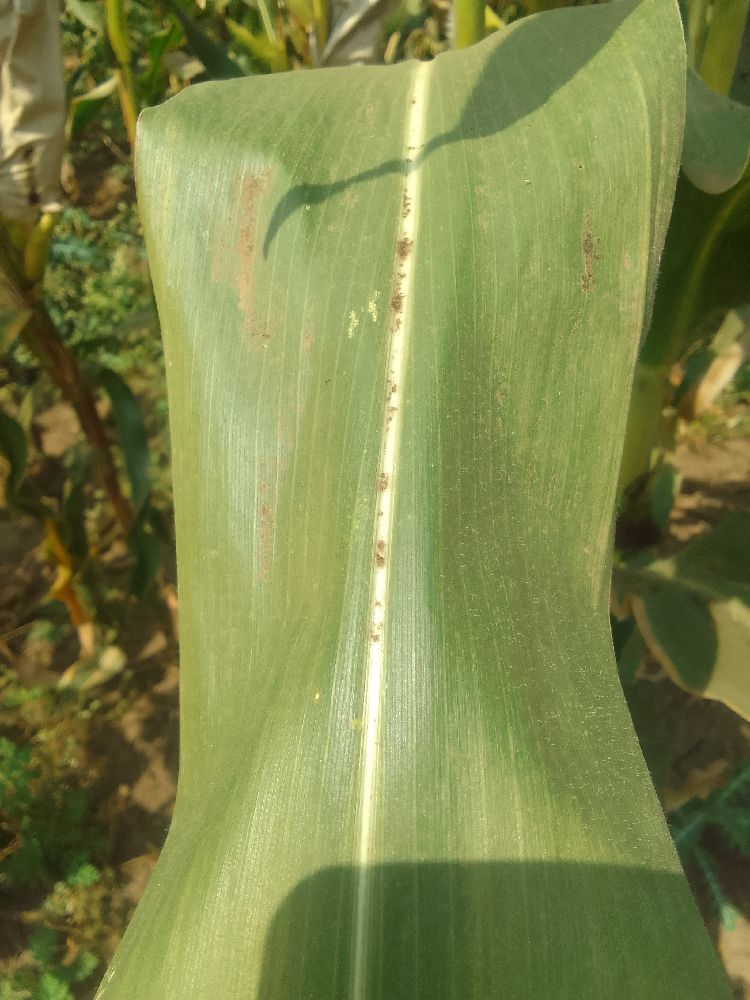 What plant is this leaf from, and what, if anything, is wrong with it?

maize, healthy
